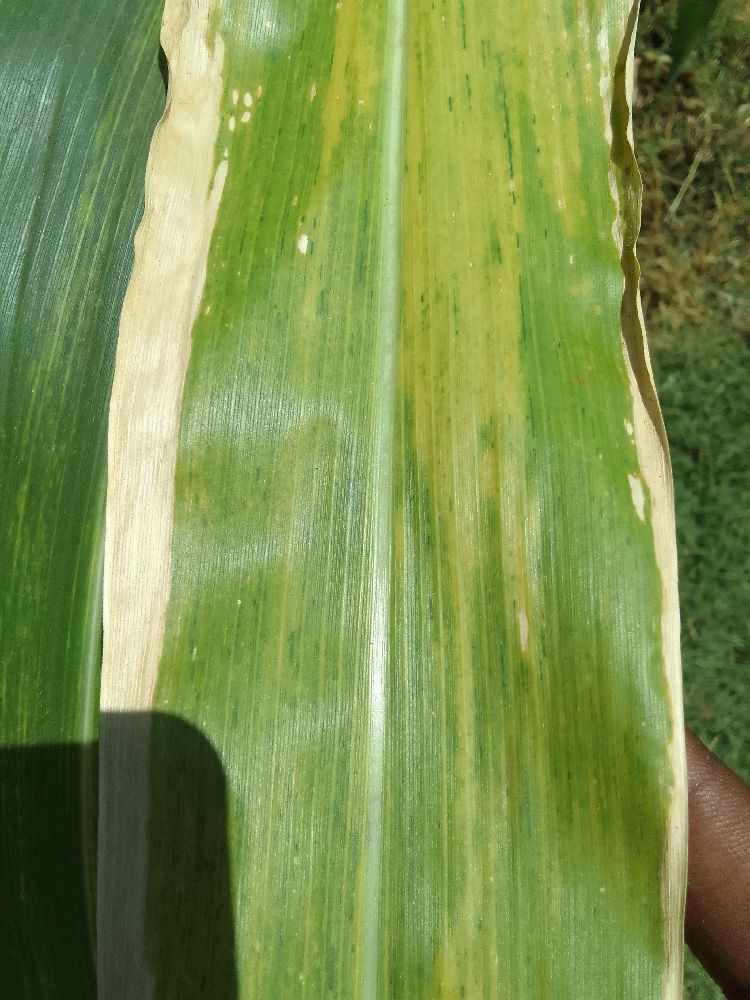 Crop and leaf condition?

maize, maize lethal necrosis
